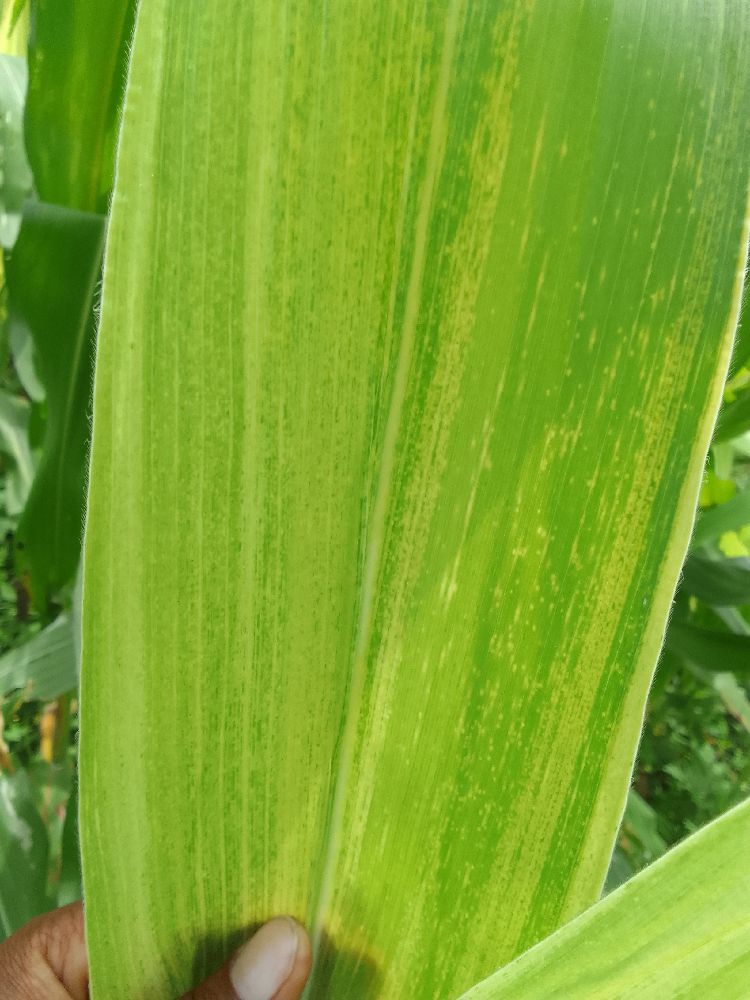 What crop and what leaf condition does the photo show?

maize, maize lethal necrosis
